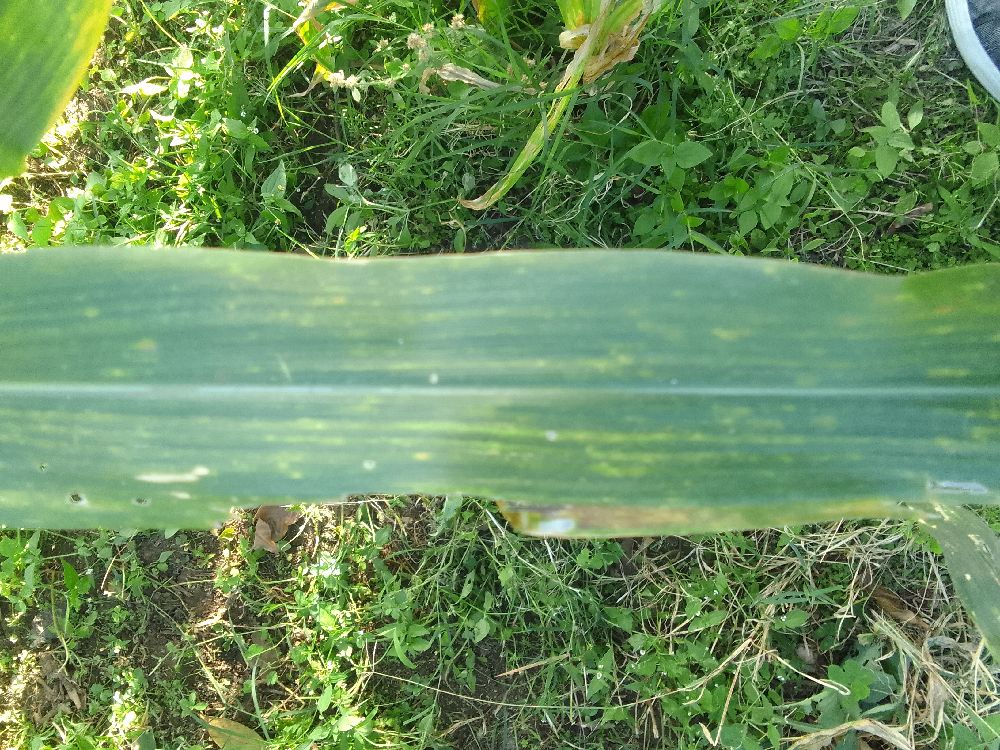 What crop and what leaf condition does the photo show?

maize, maize lethal necrosis
